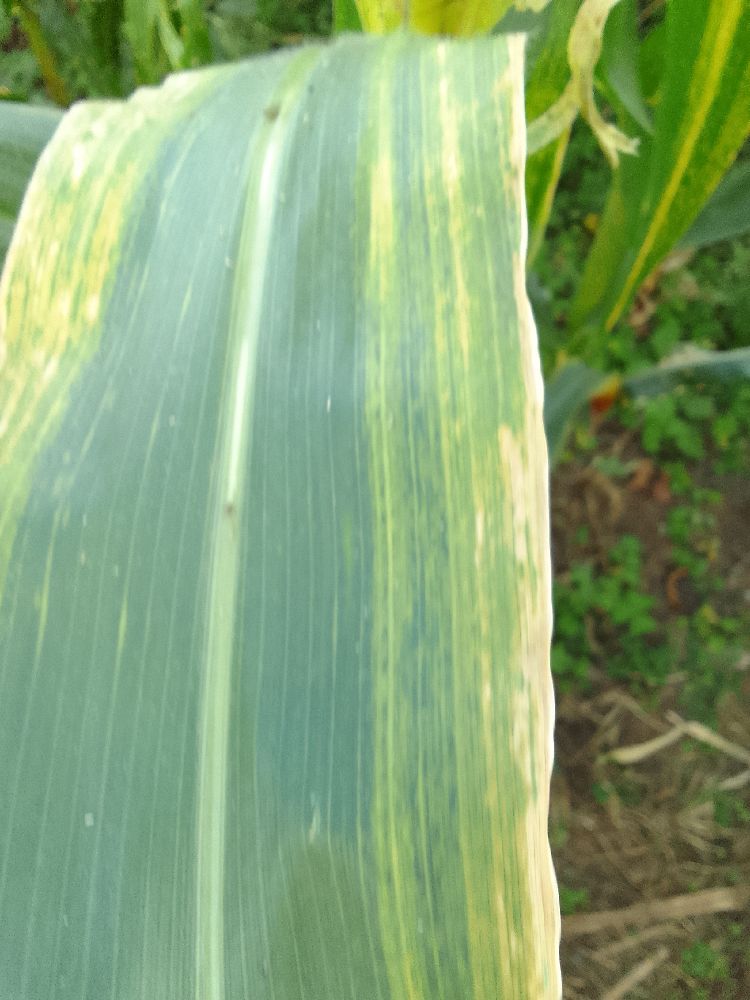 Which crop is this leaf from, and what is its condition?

maize, maize lethal necrosis
